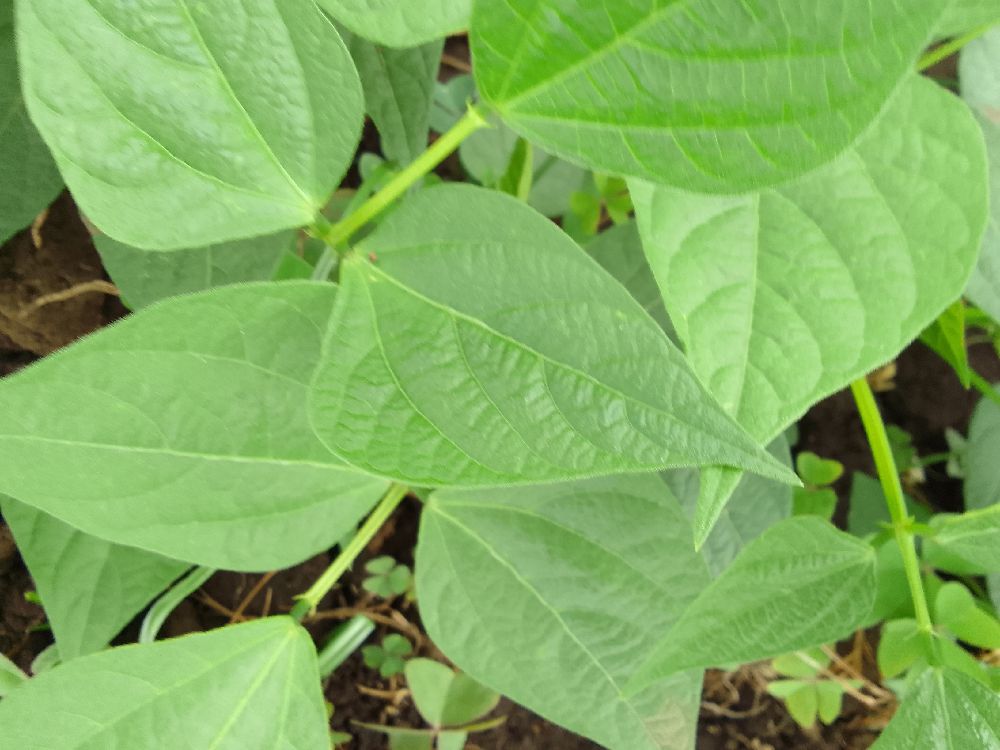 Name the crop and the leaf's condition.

common bean, healthy
